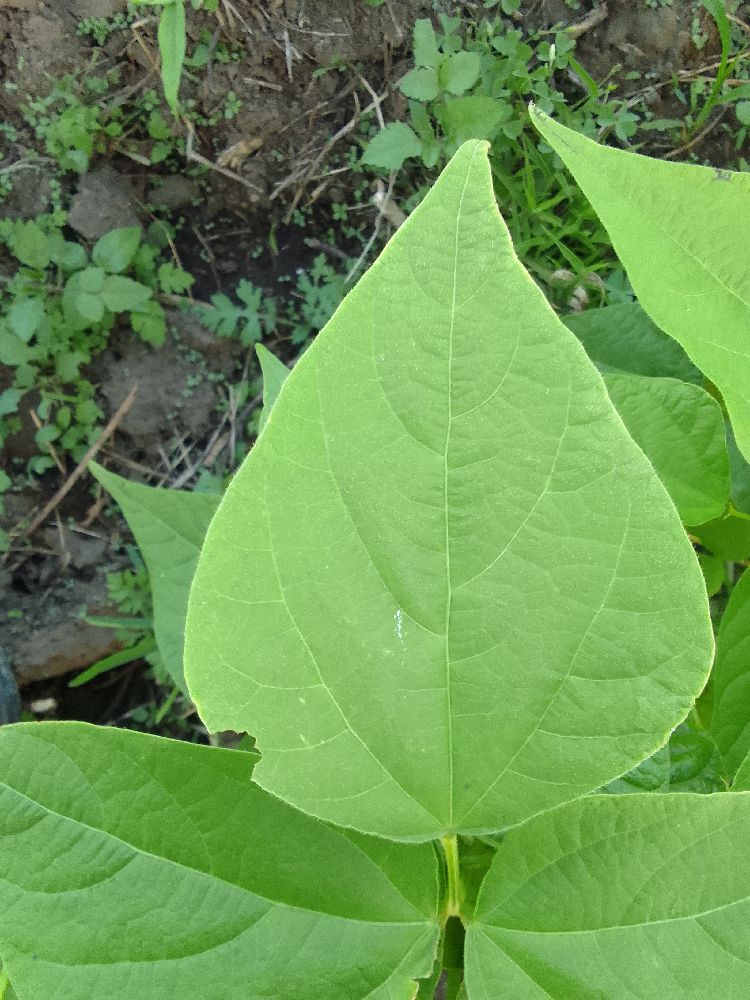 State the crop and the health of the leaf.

common bean, healthy
